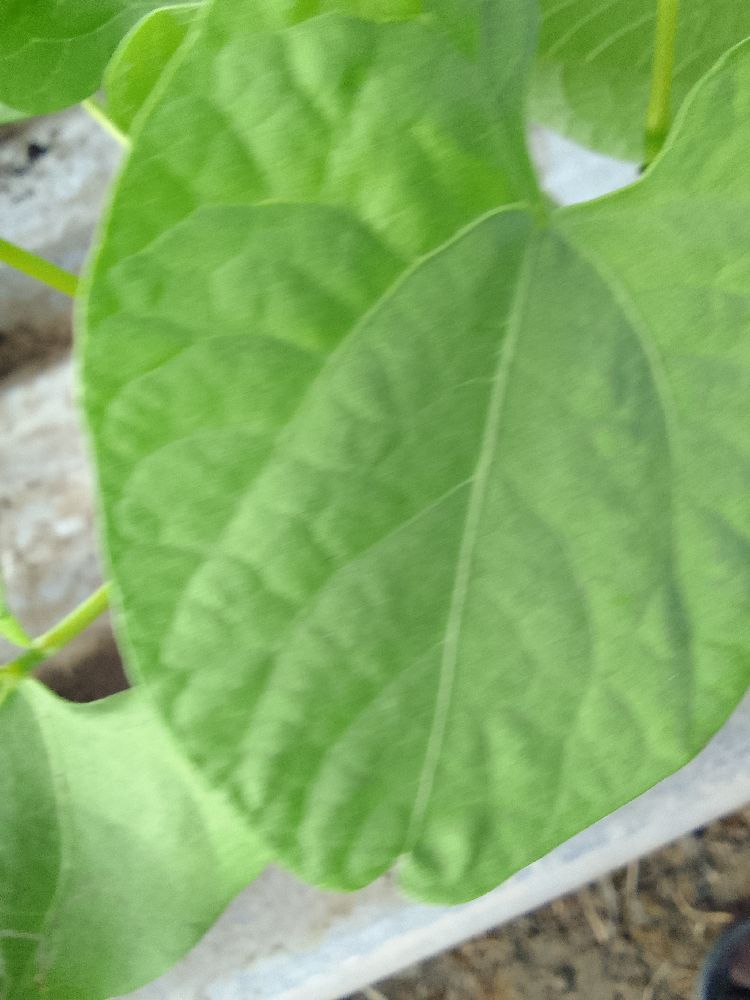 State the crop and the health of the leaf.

common bean, healthy
